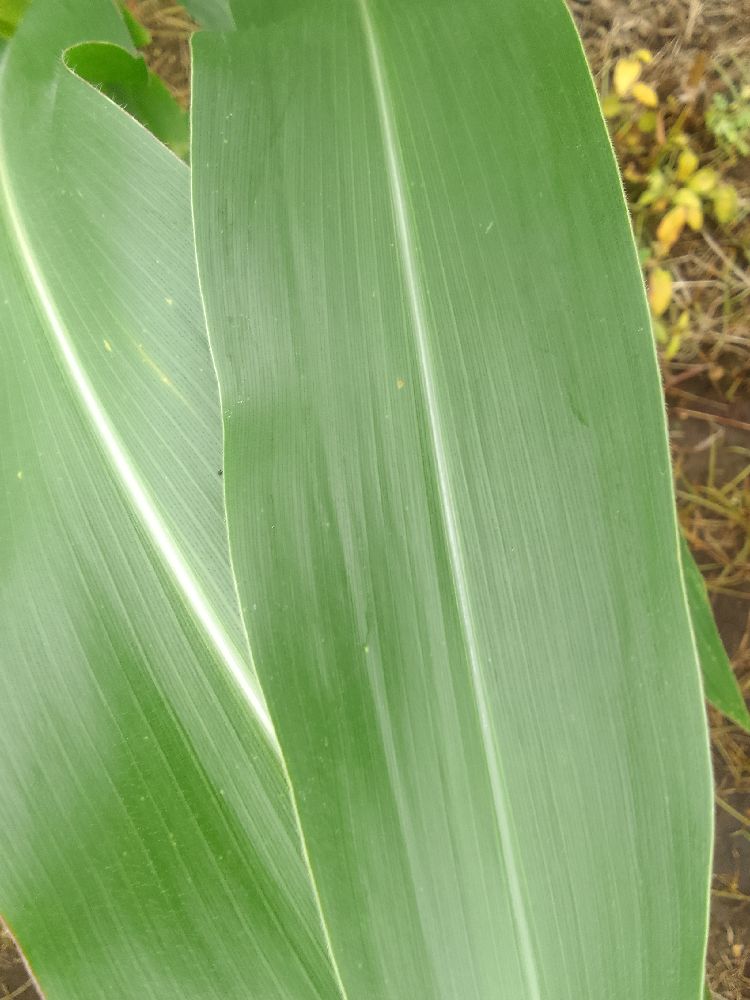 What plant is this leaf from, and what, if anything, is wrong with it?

maize, healthy
